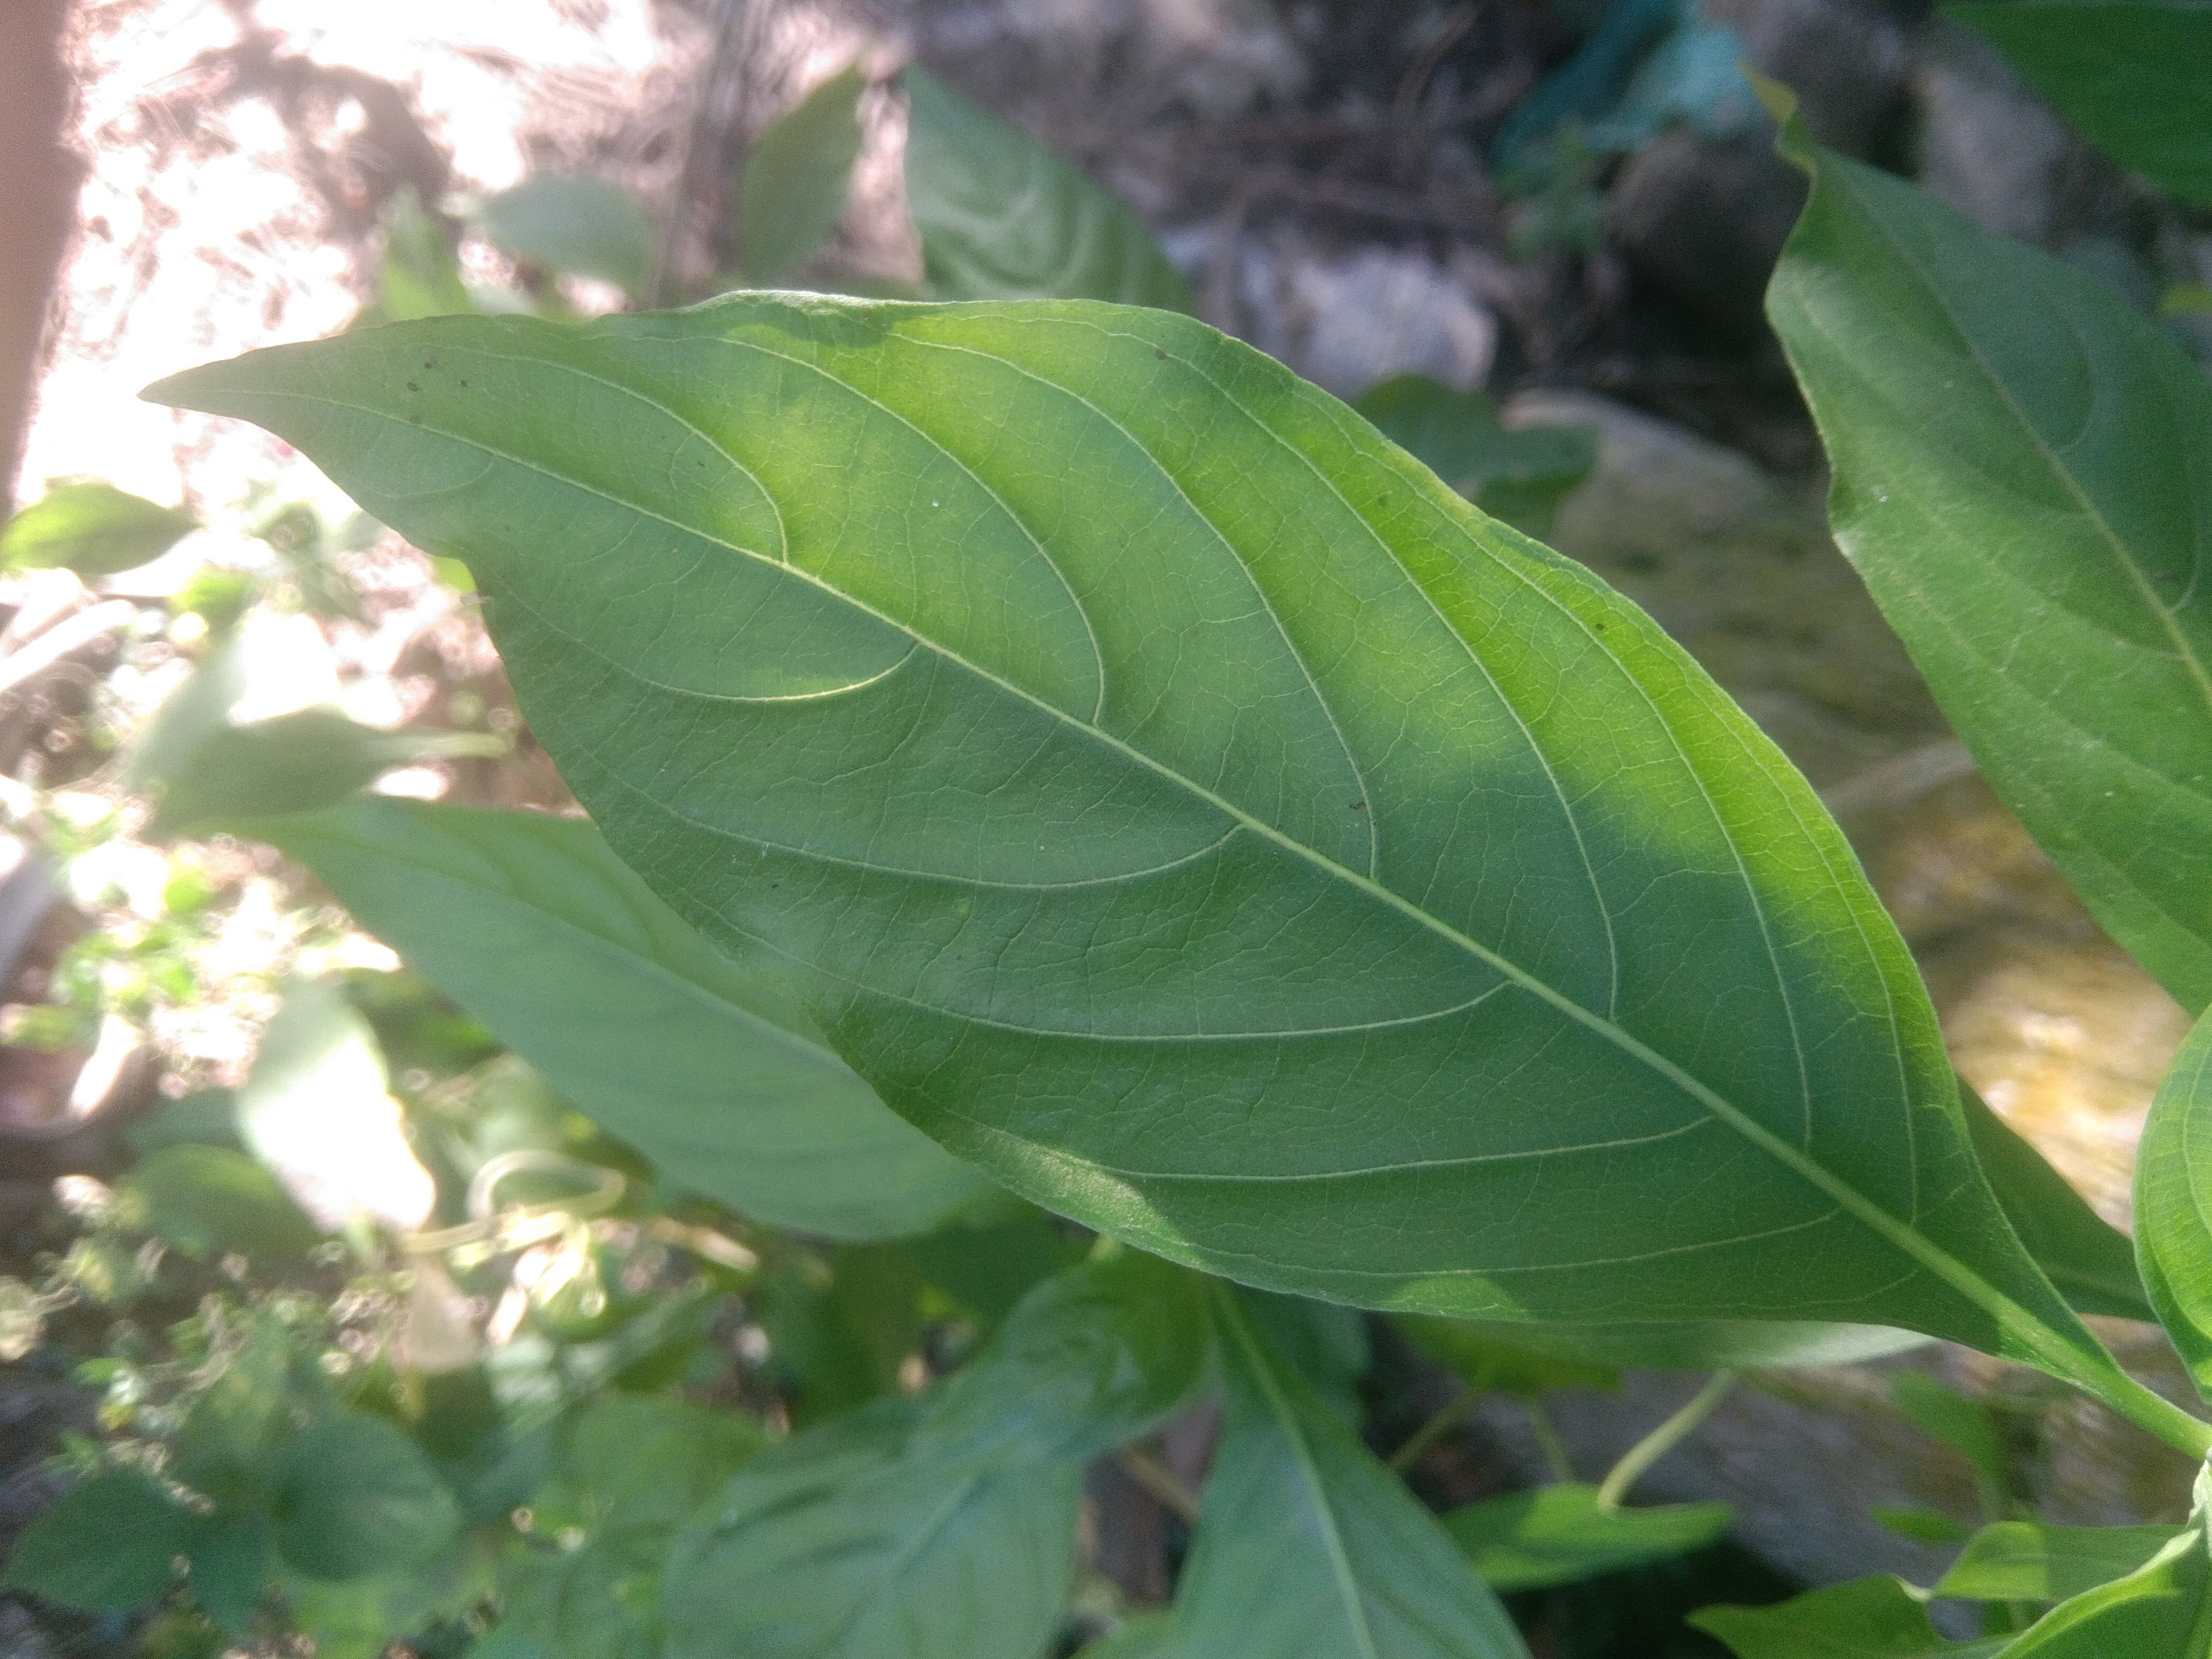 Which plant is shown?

vasaka
